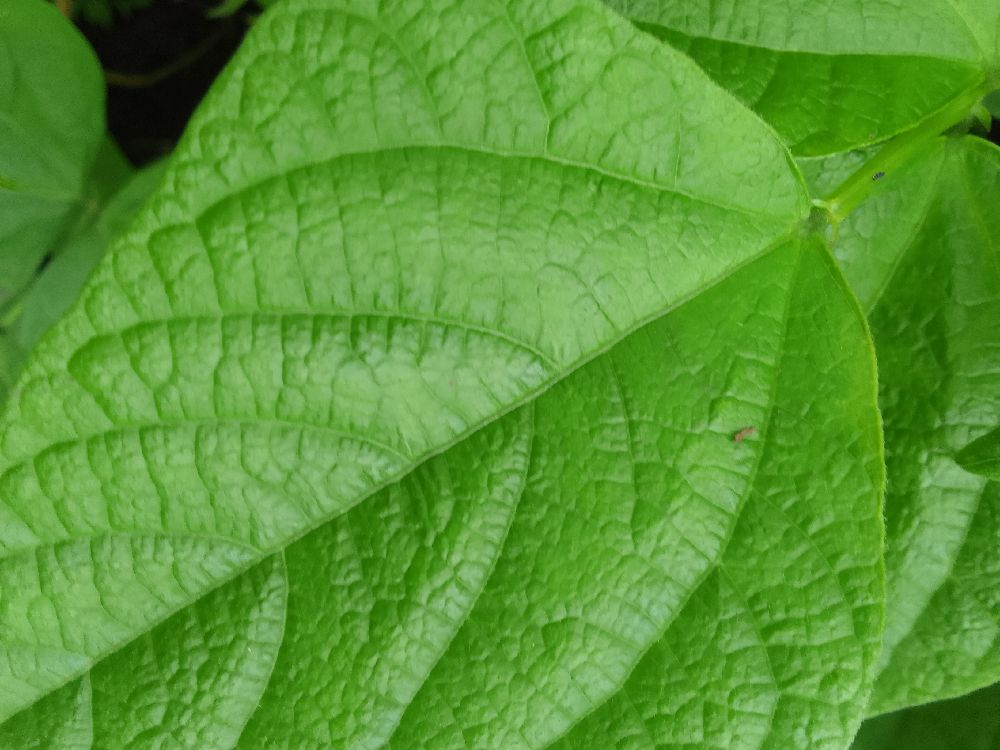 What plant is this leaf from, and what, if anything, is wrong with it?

common bean, healthy
